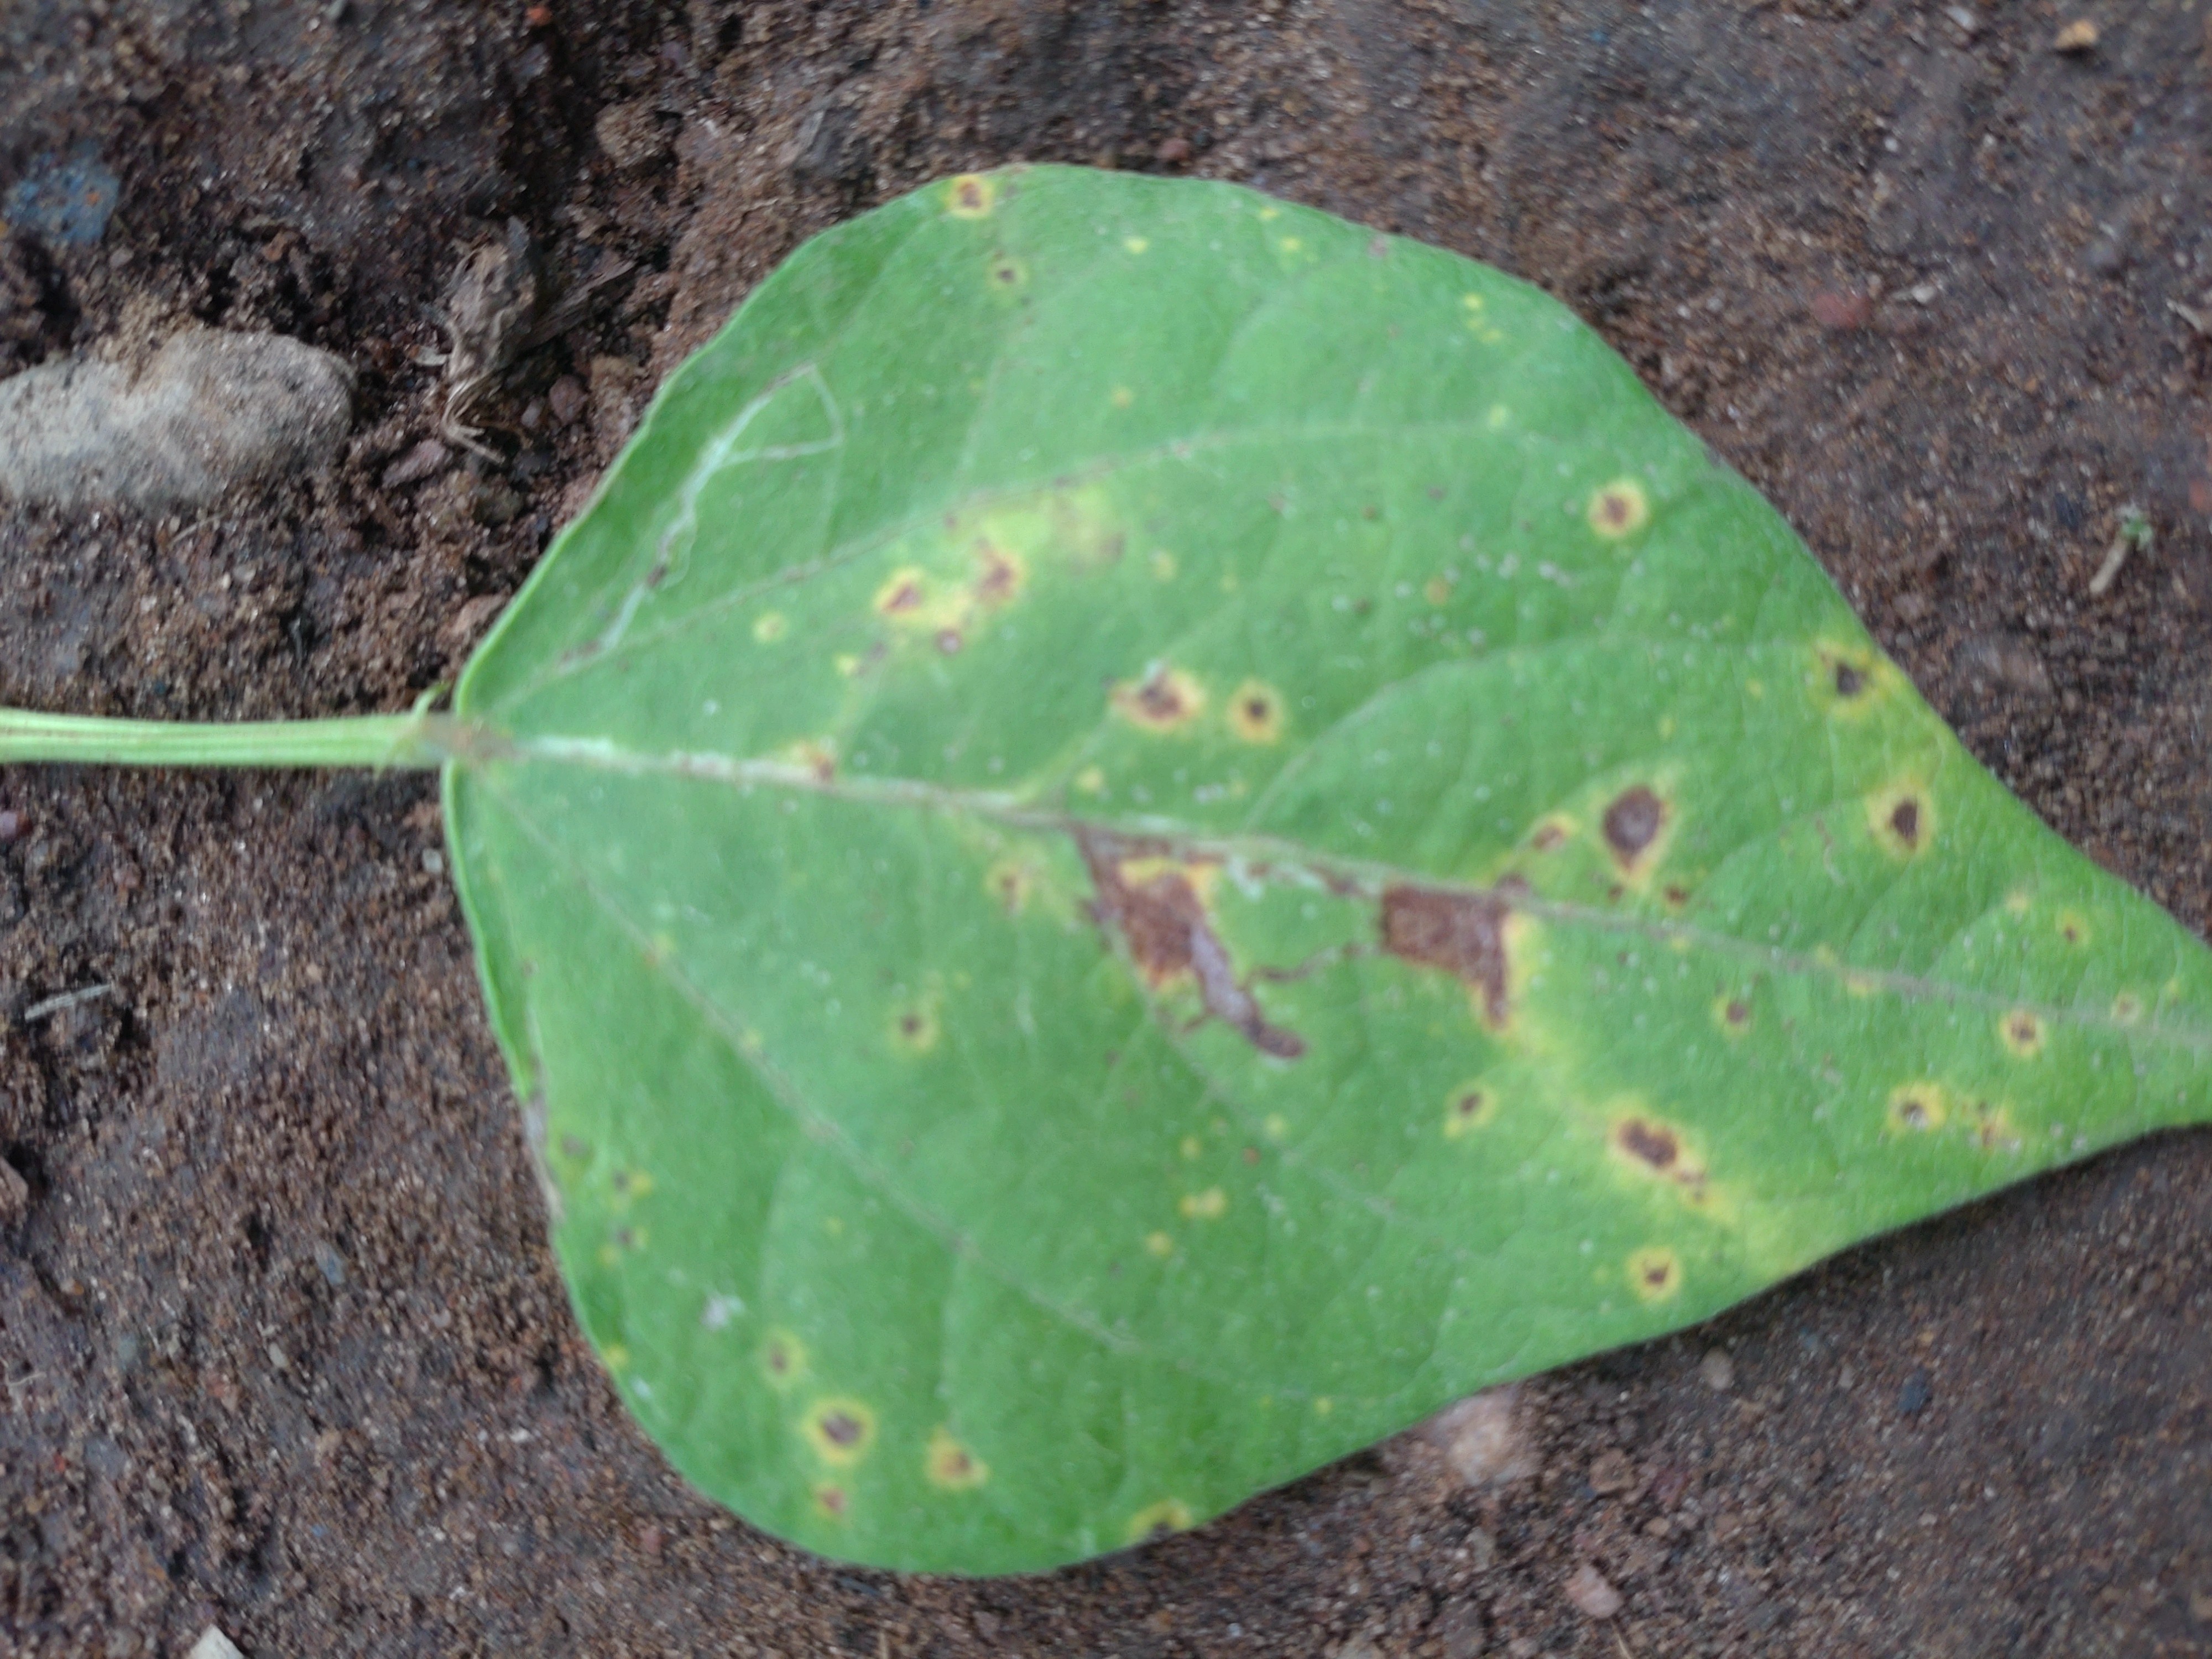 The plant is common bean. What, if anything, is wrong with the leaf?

rust
